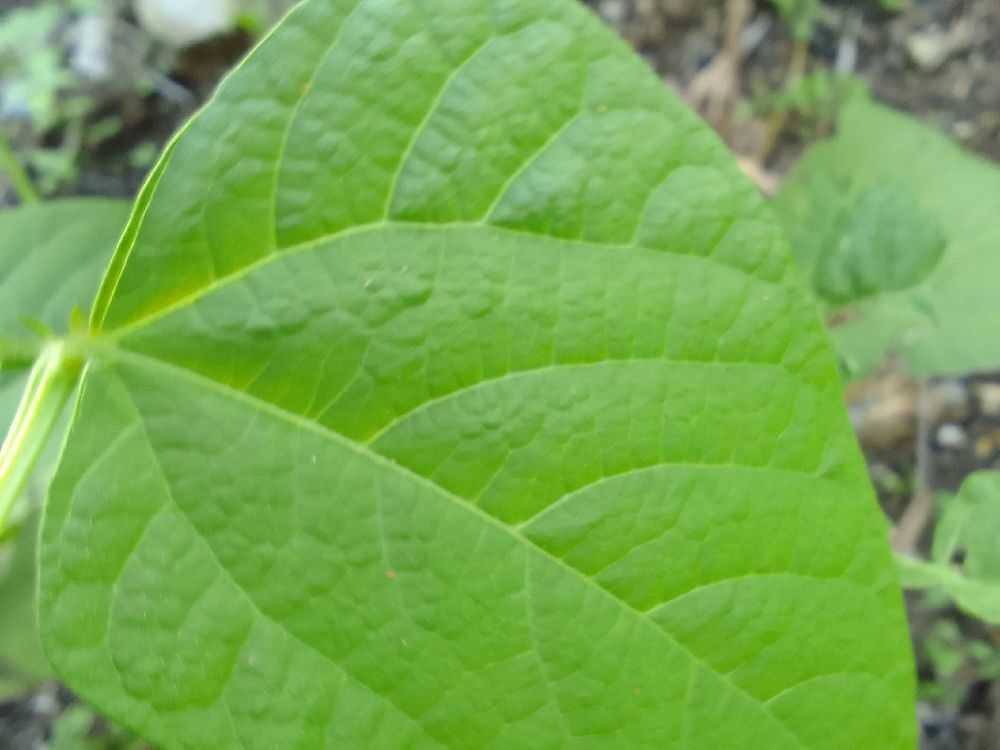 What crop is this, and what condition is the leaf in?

common bean, healthy
